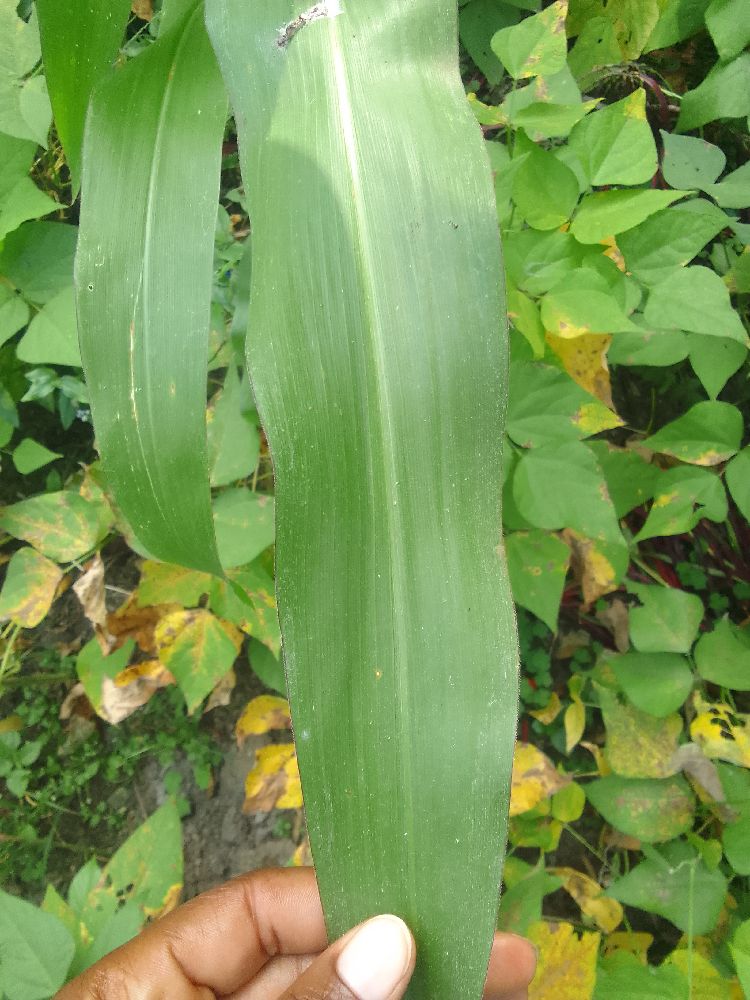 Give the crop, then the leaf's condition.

maize, healthy
